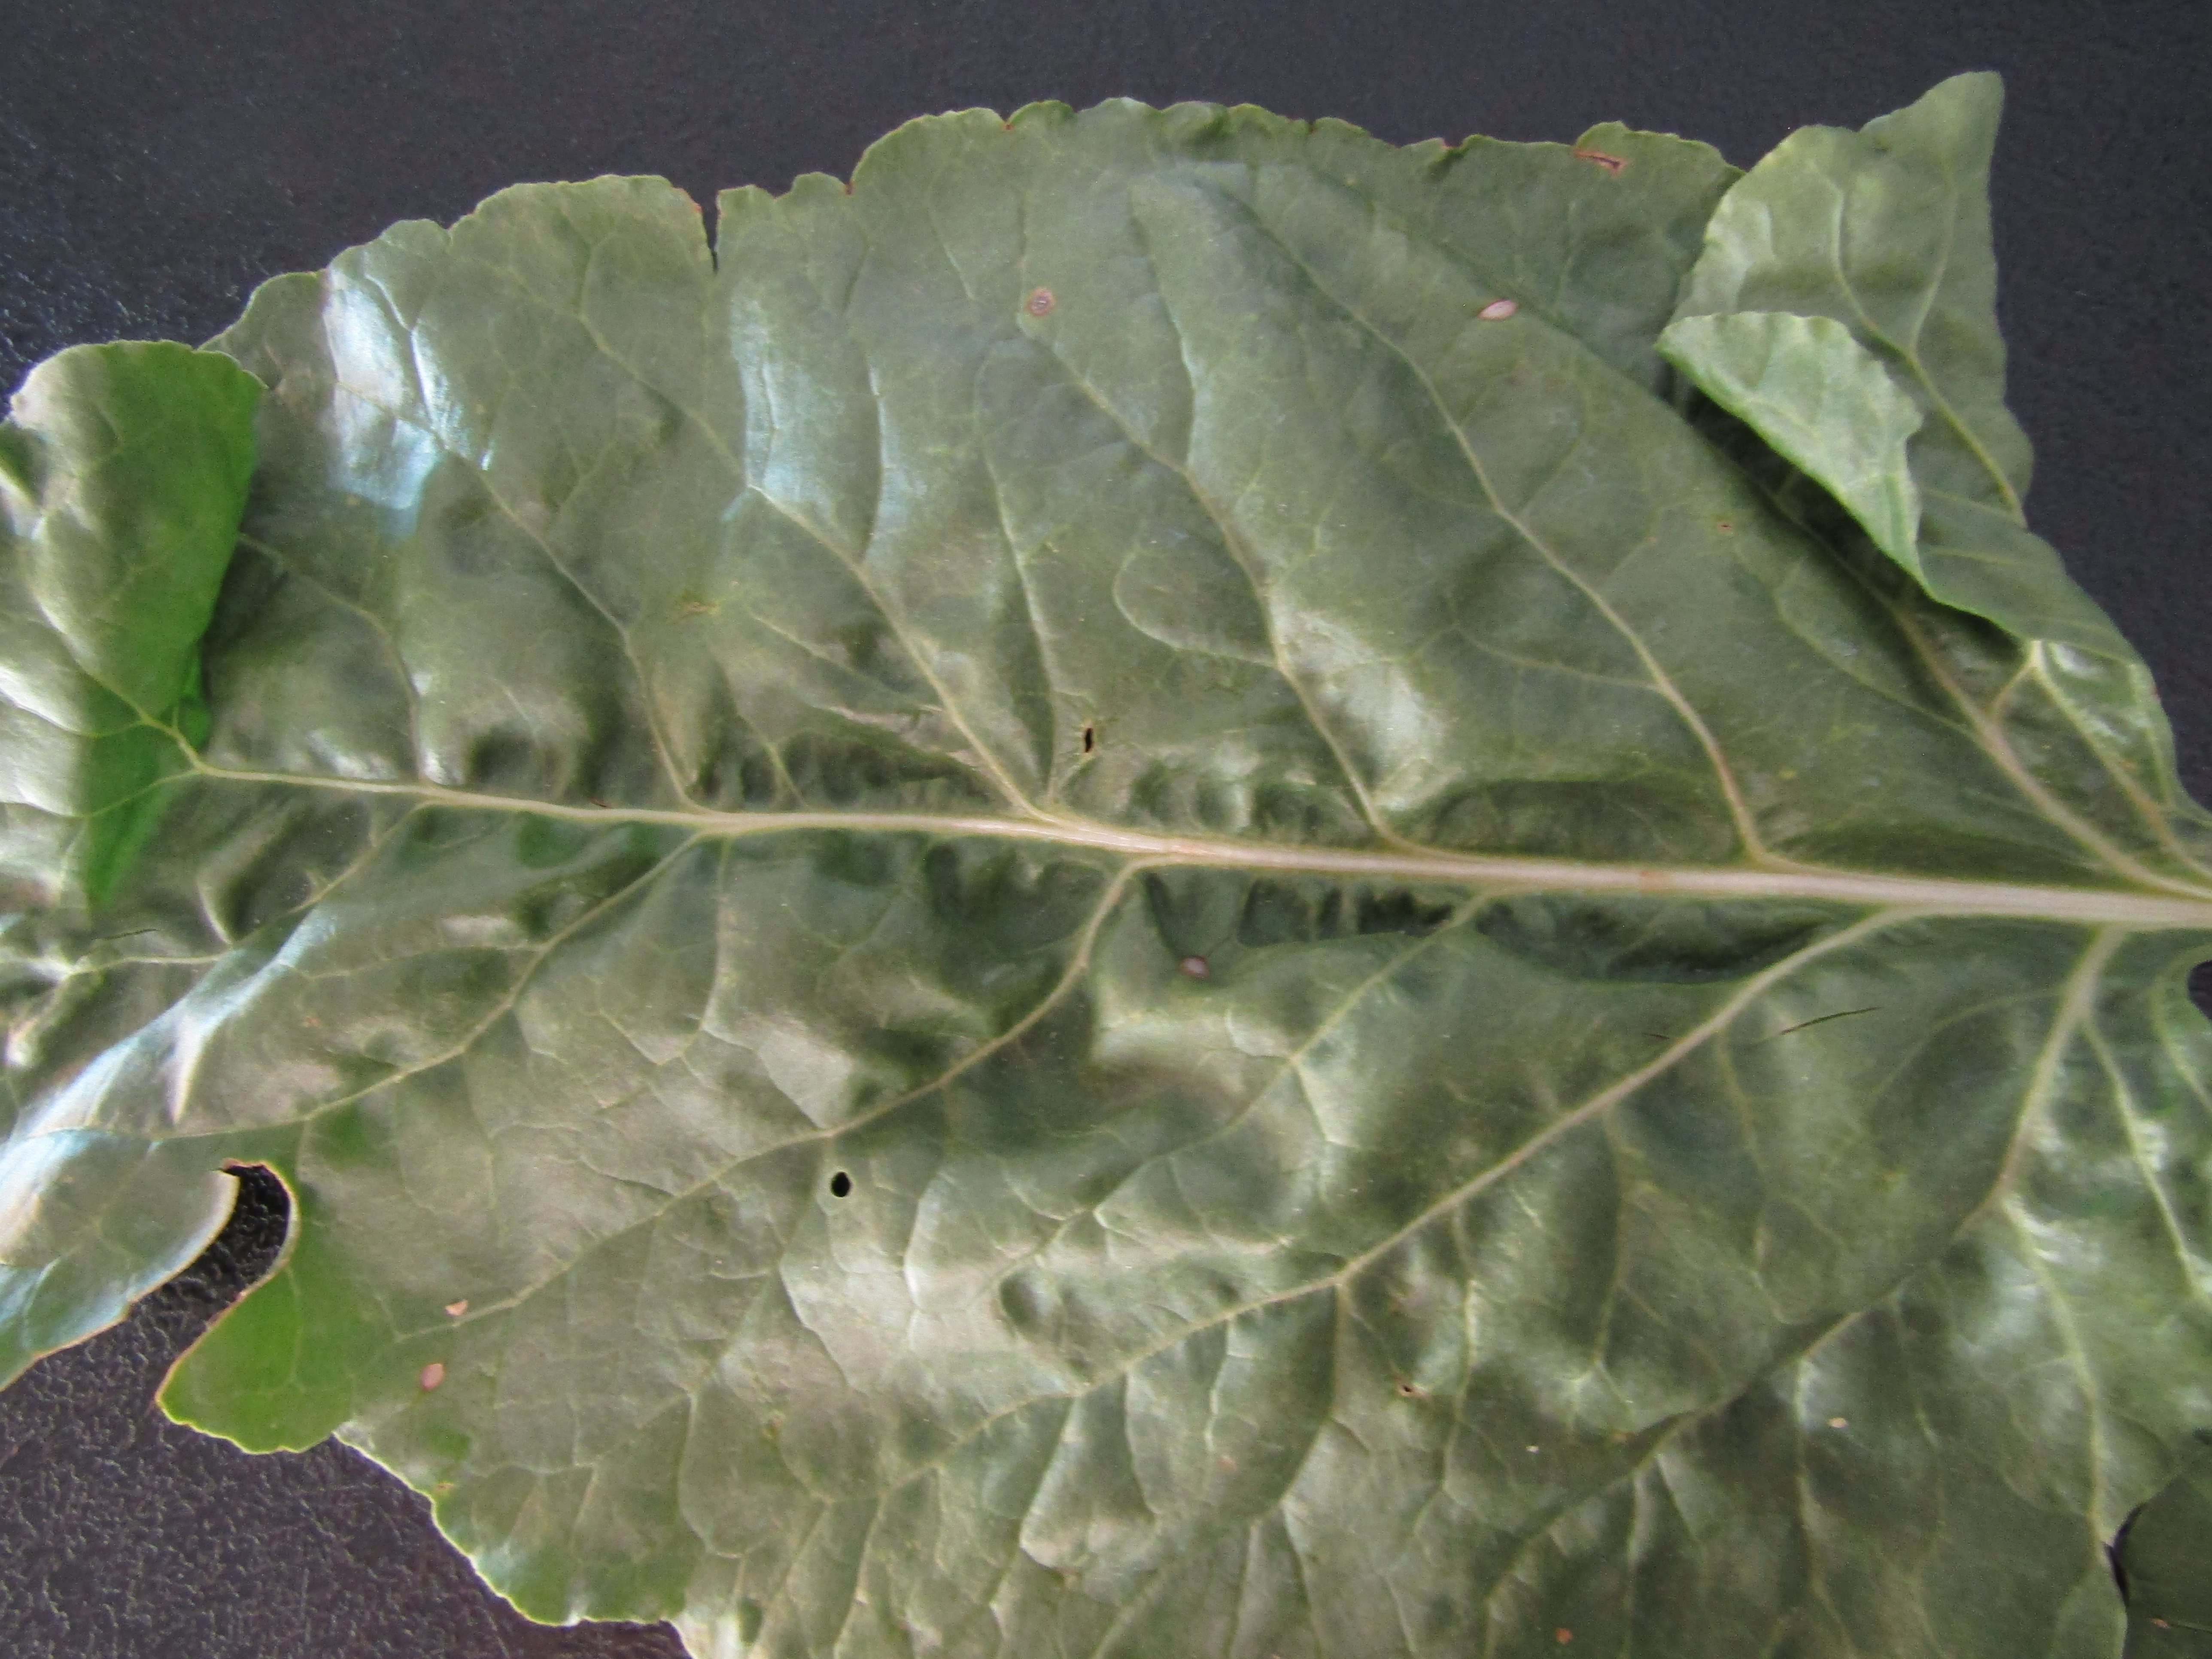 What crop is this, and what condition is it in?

beet, cercospora
